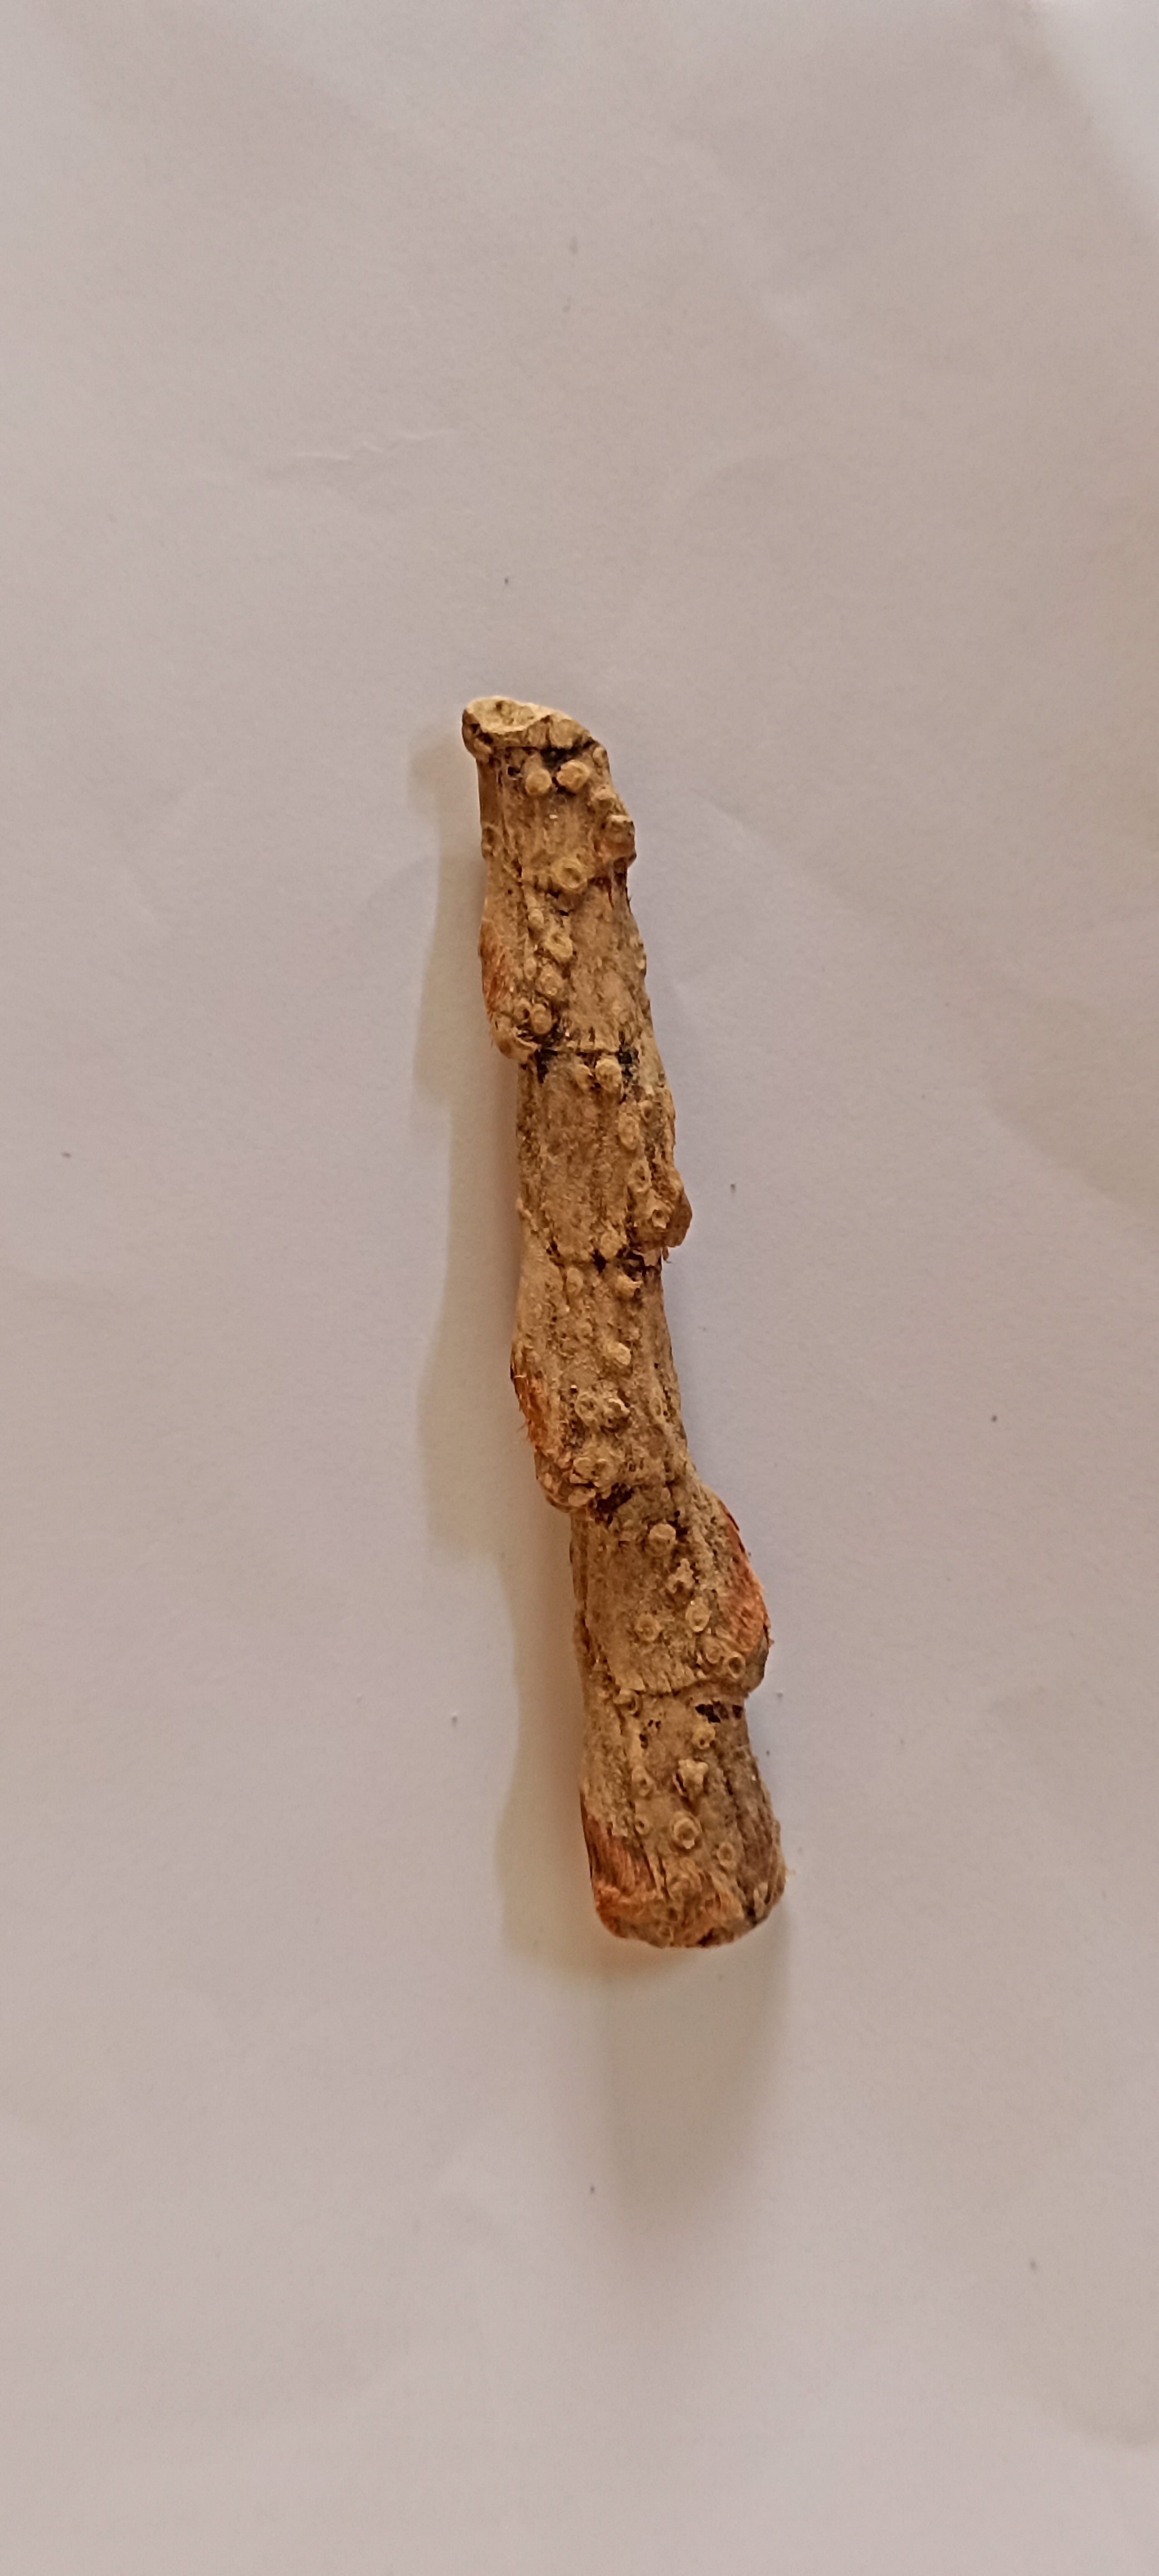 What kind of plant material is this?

vekhand
